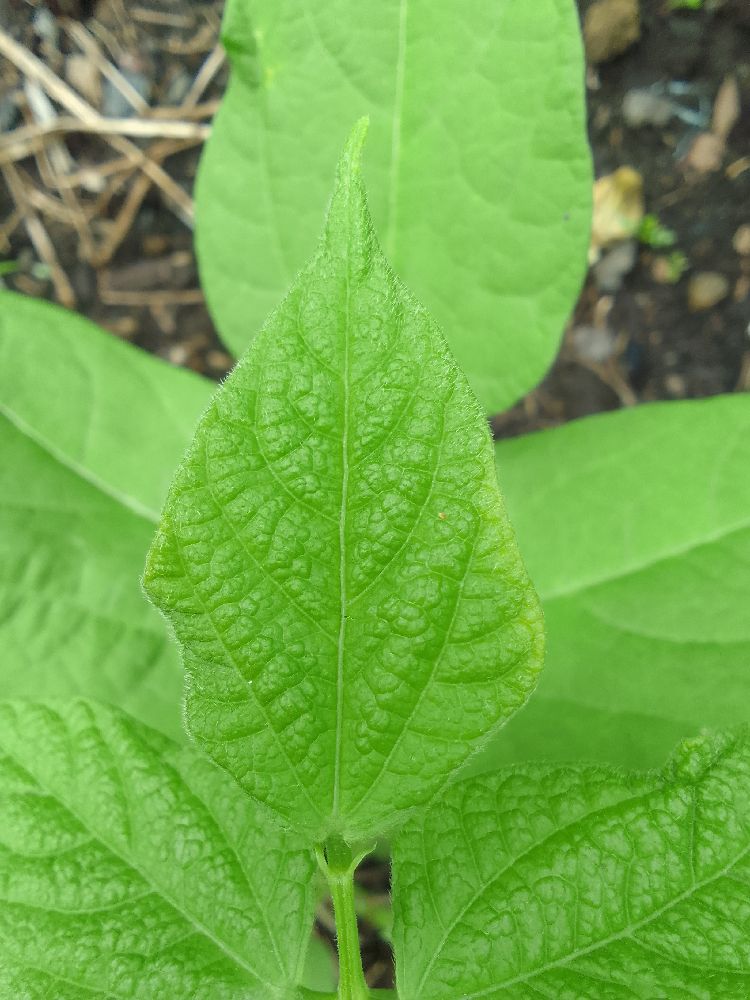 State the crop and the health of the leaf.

common bean, healthy
